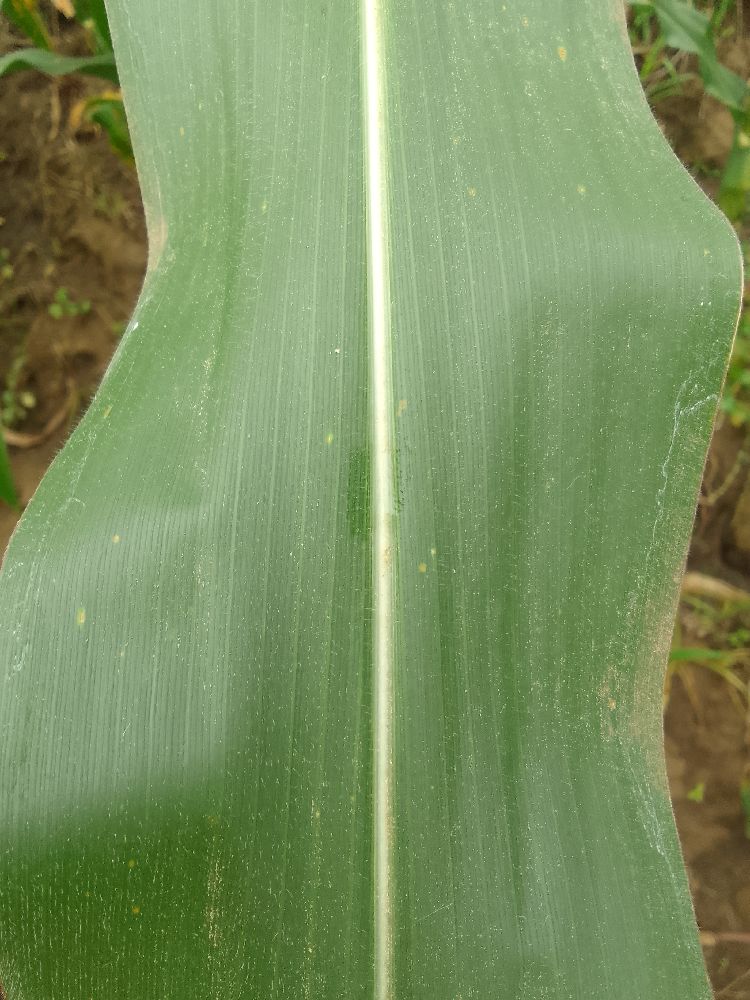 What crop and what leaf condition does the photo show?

maize, healthy
